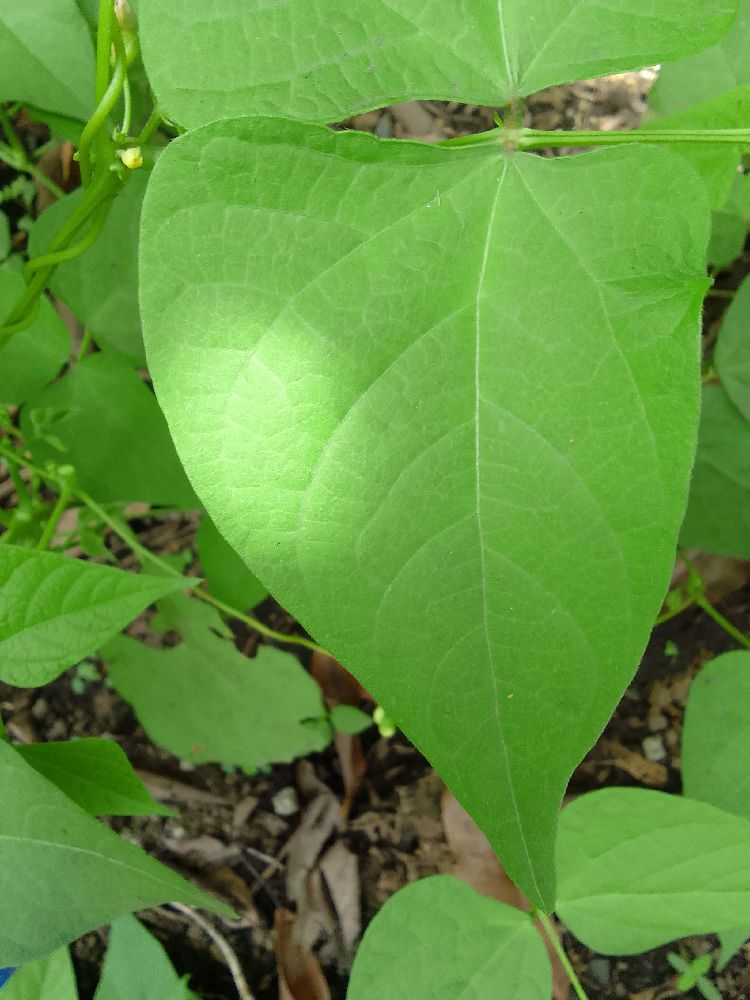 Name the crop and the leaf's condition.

common bean, healthy
